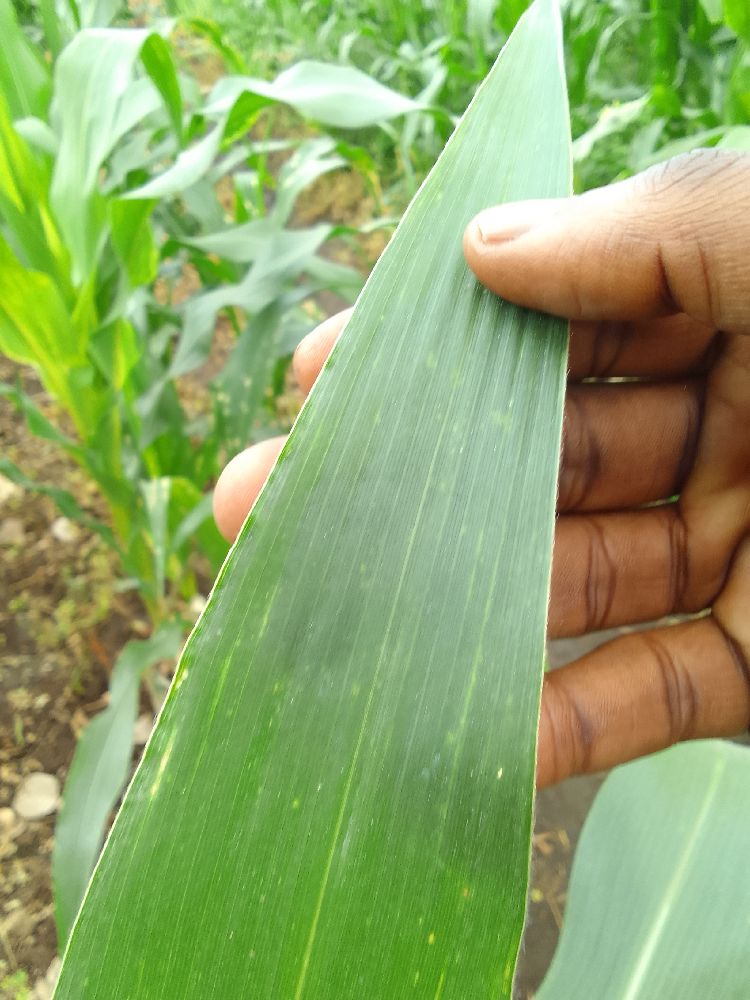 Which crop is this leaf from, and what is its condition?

maize, healthy
